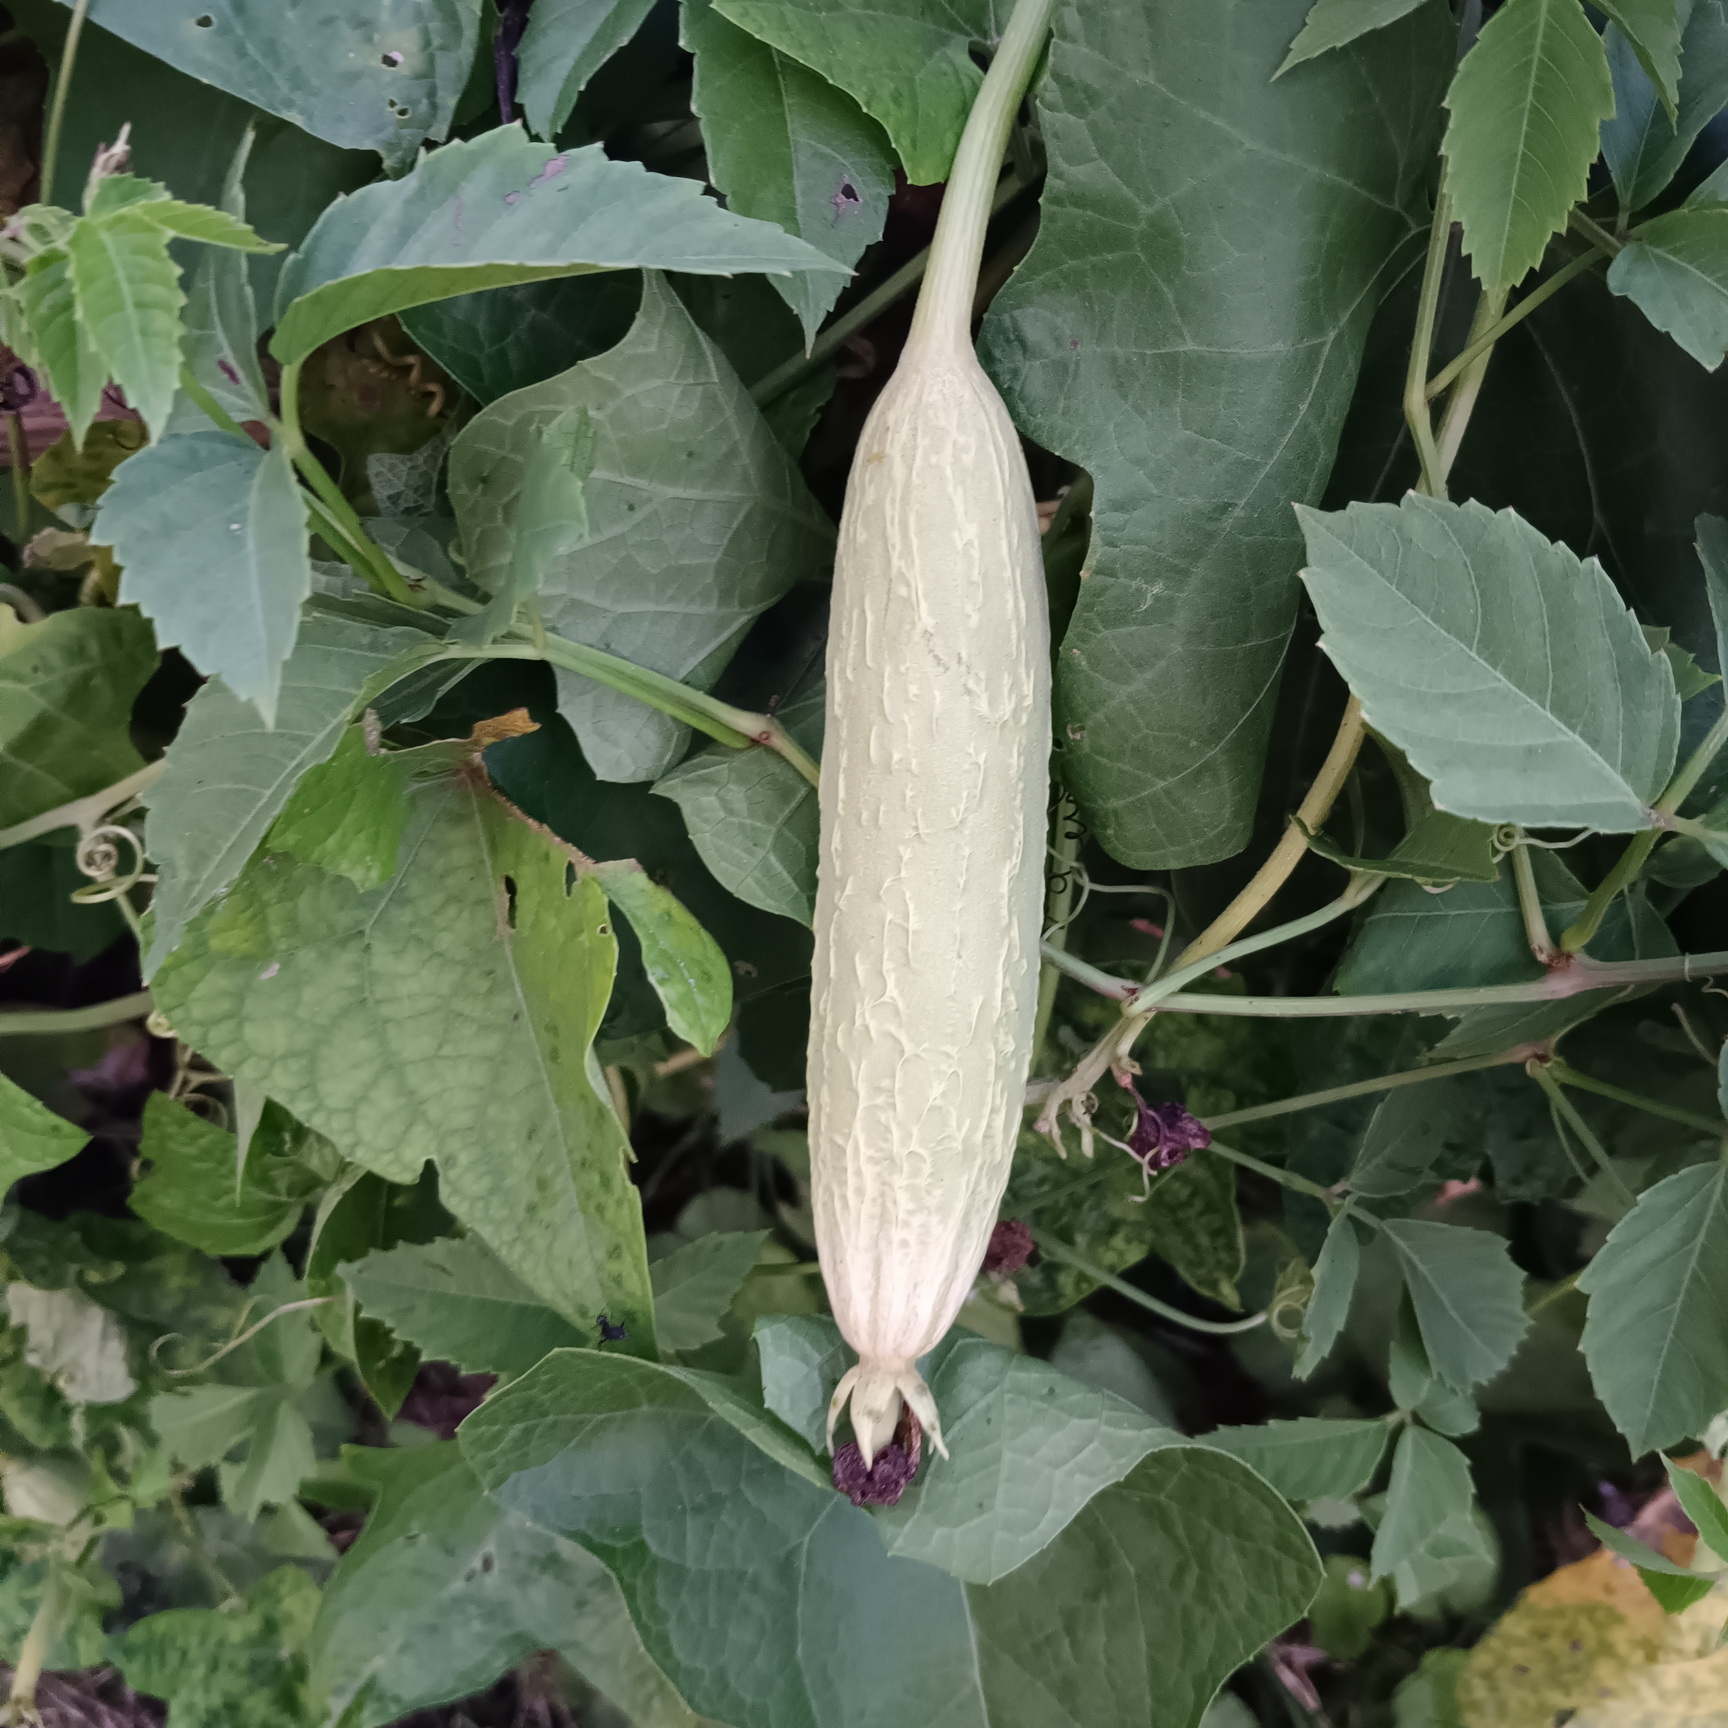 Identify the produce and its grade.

luffa, fresh
